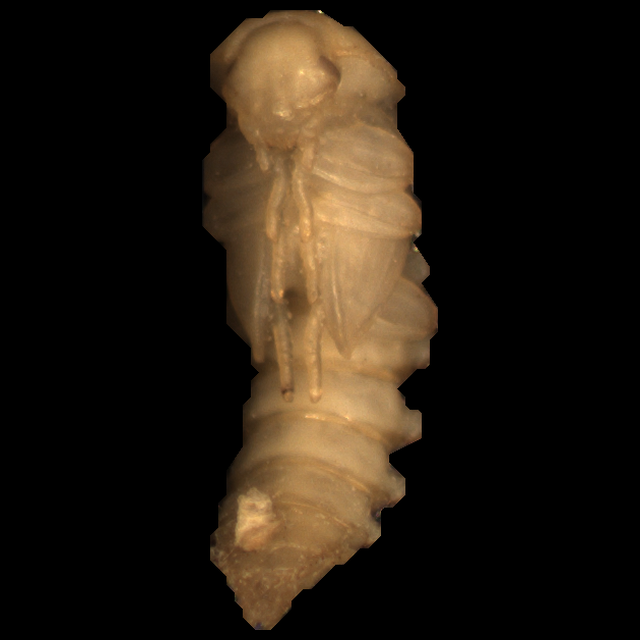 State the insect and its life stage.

mealworm pupa
